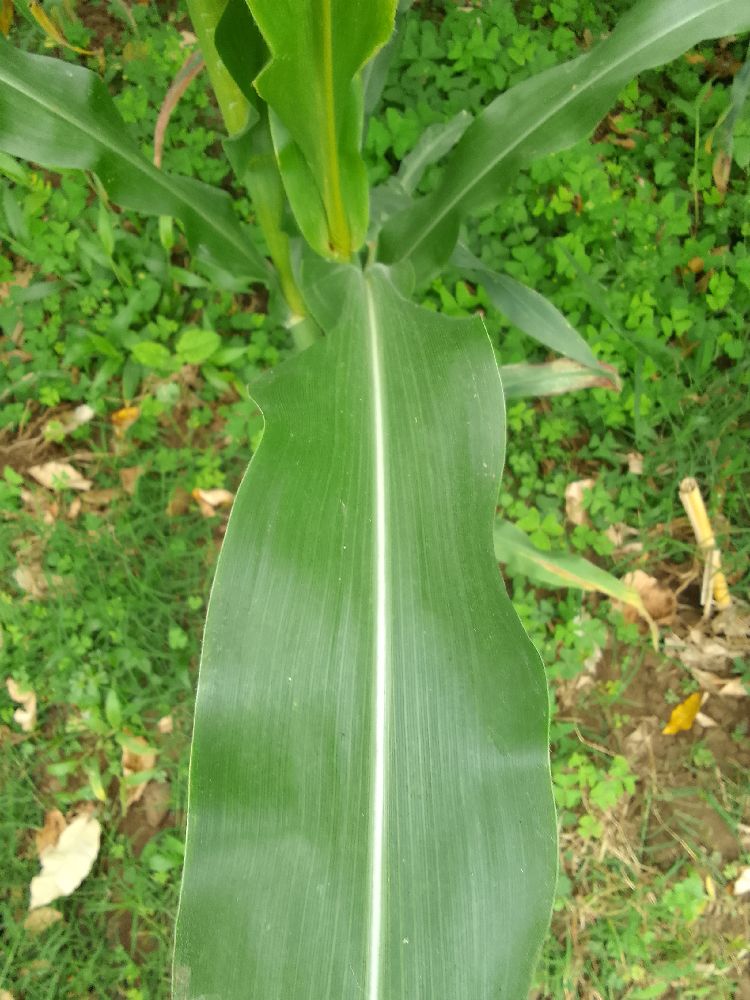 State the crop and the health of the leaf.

maize, healthy
